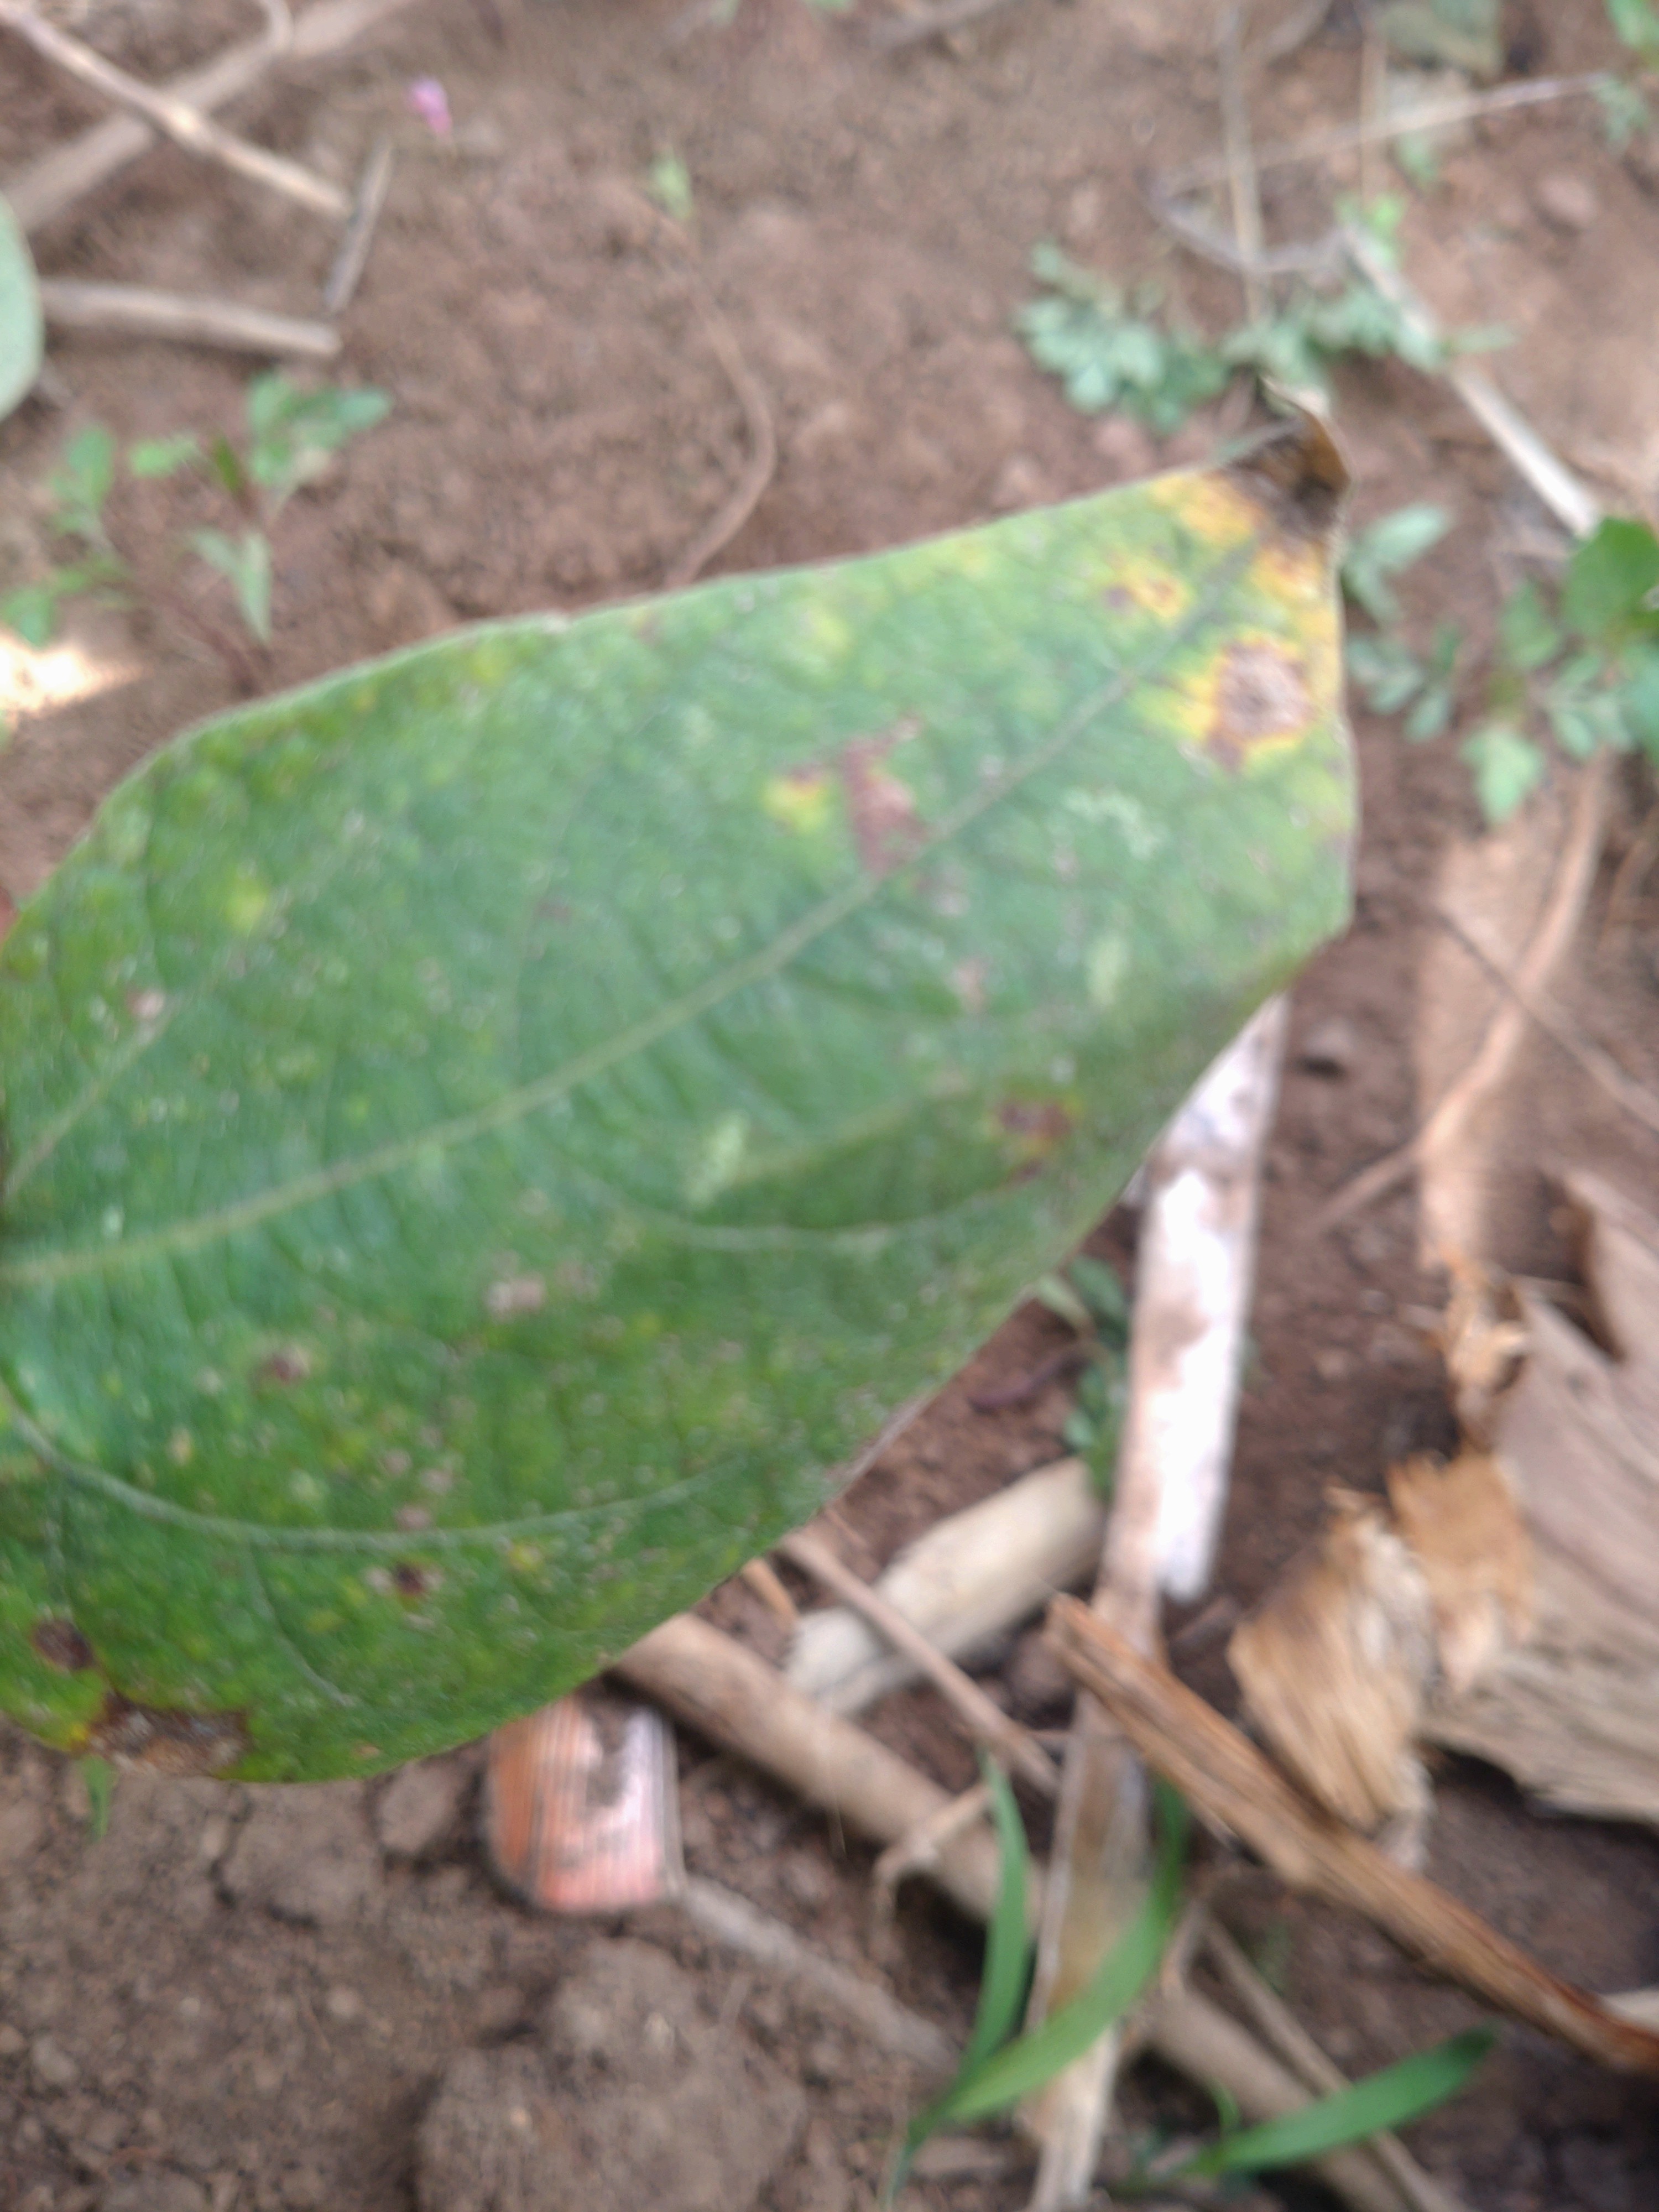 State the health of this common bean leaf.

rust
